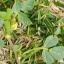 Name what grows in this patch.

unstructured weed
